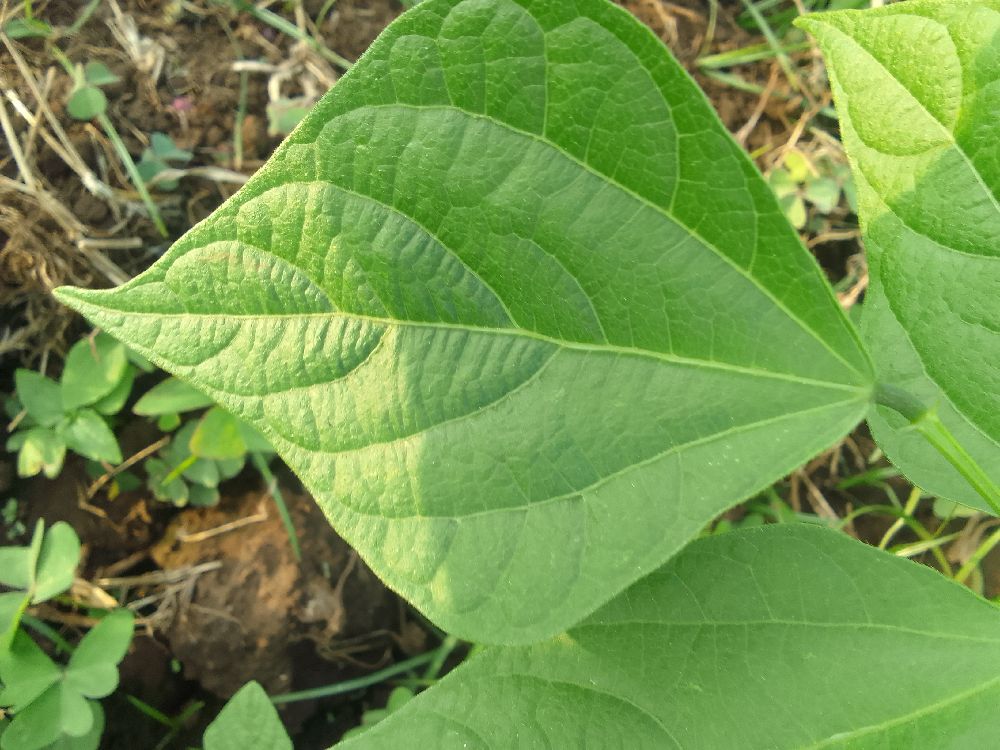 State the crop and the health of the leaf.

common bean, healthy
